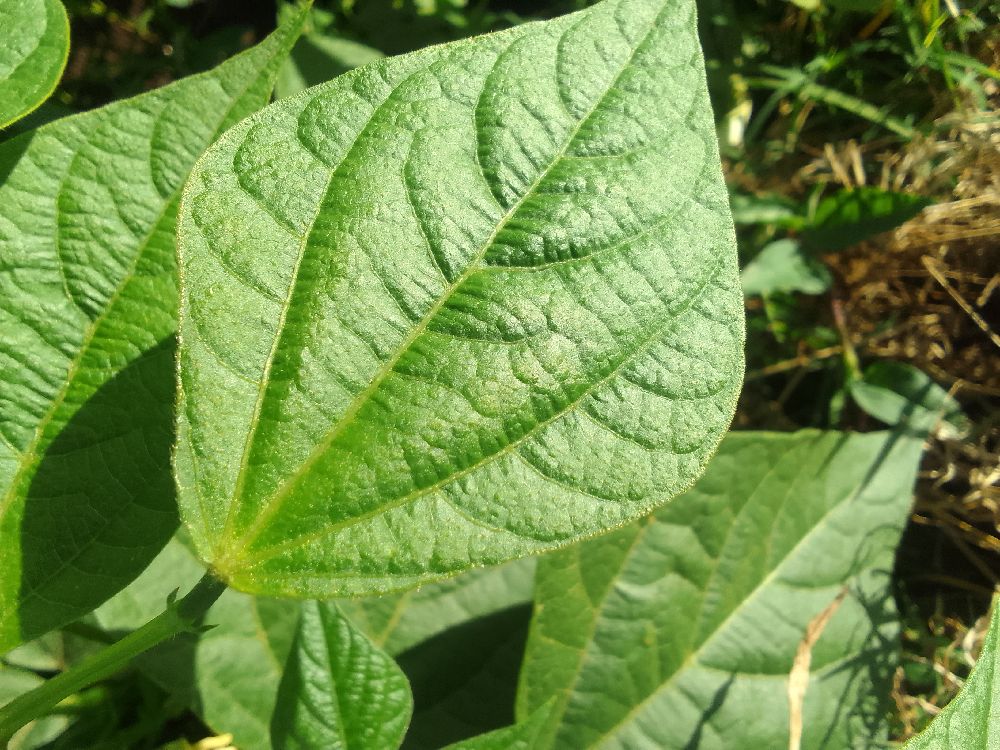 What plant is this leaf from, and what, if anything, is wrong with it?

common bean, healthy
